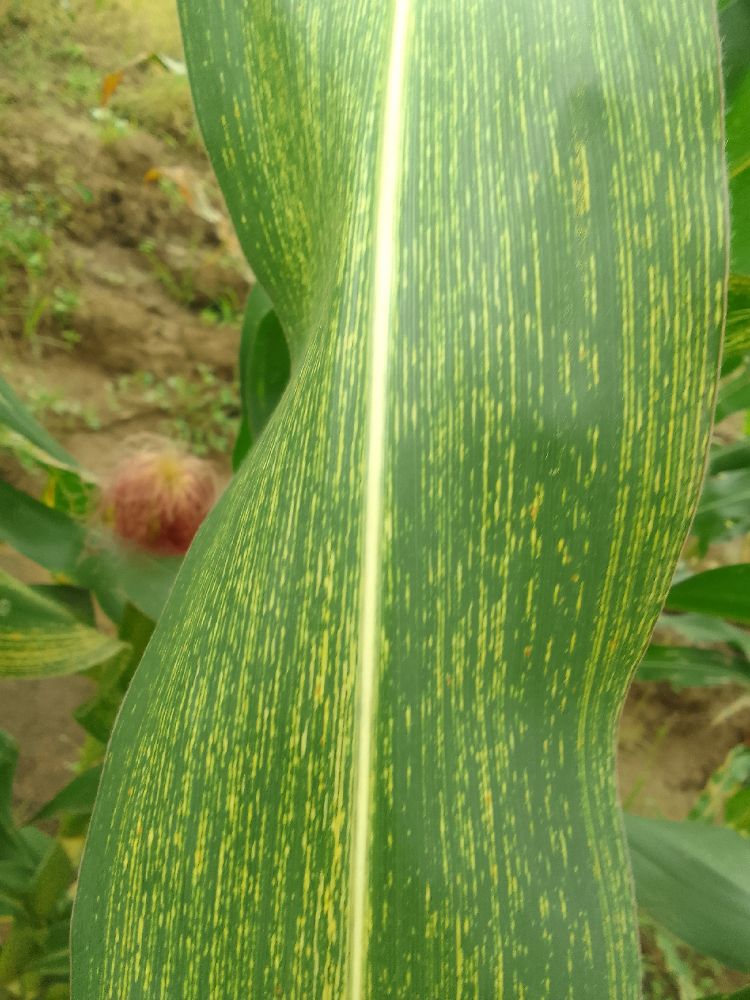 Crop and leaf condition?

maize, maize streak virus
